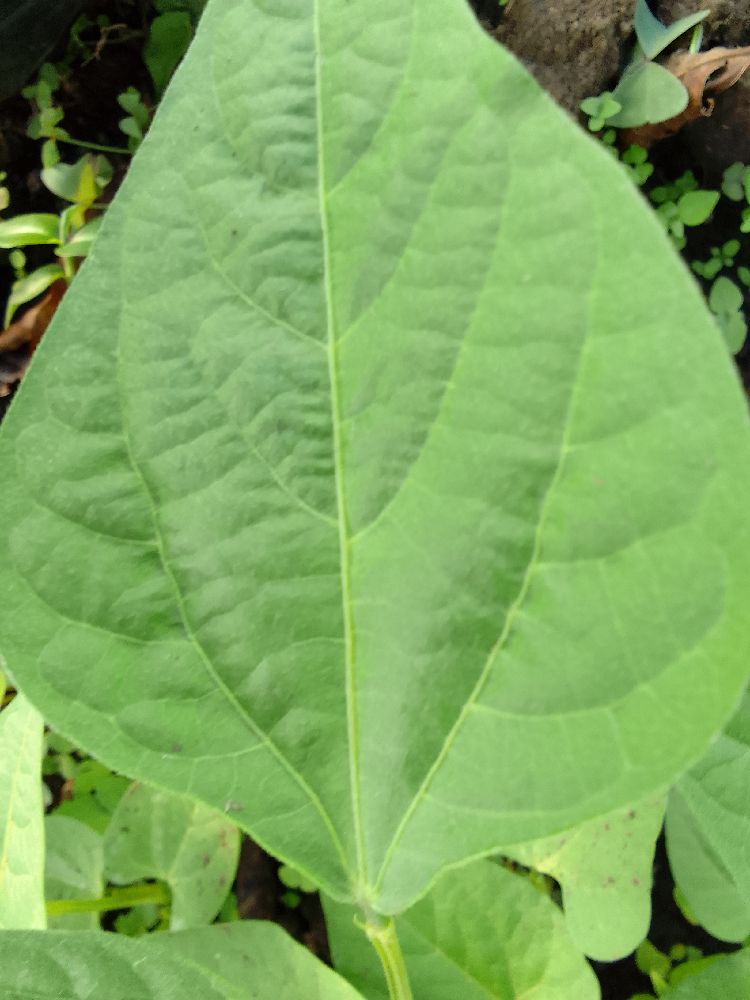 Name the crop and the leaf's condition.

common bean, healthy
